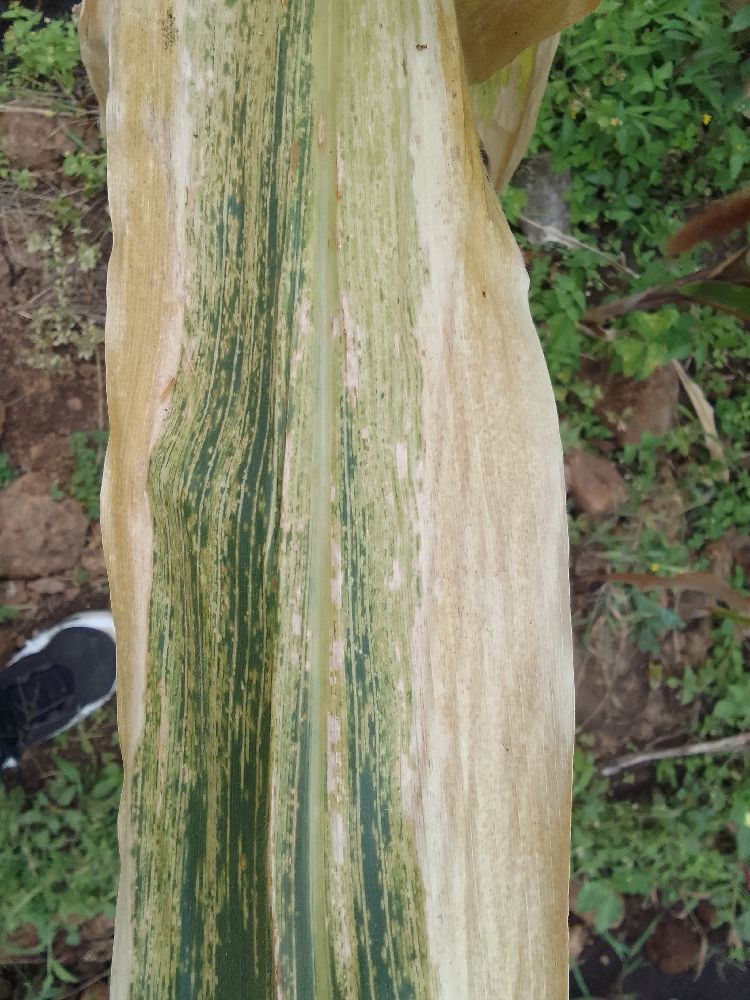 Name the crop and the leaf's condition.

maize, maize lethal necrosis
